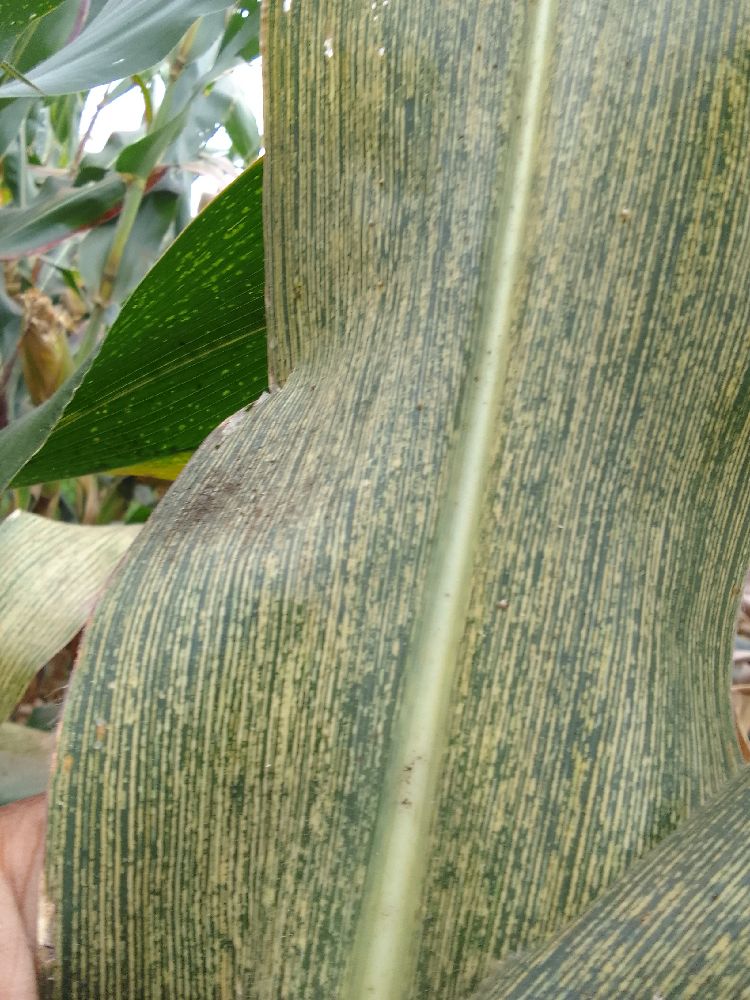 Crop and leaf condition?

maize, maize streak virus
